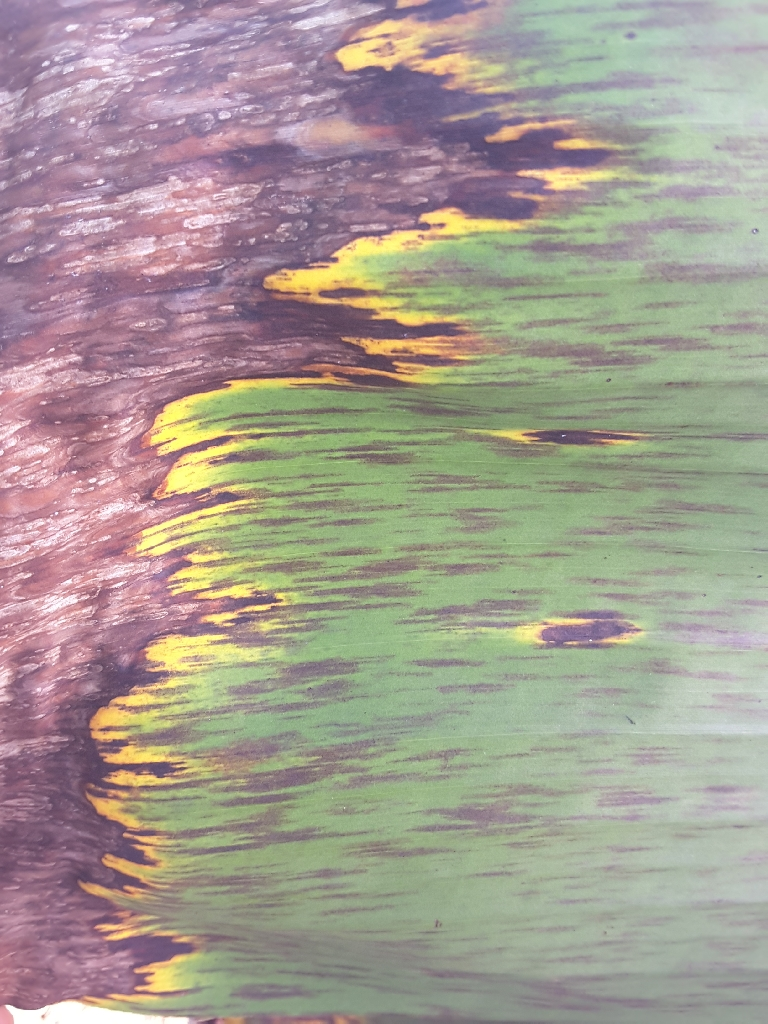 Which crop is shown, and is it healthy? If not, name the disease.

banana, black sigatoka
